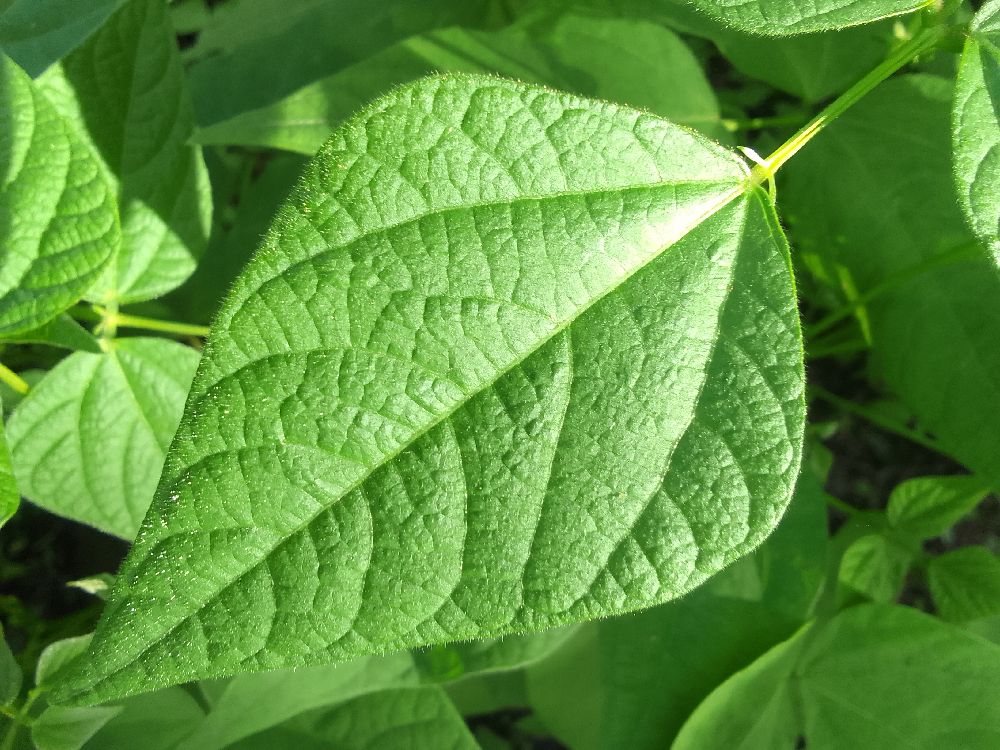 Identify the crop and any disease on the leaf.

common bean, healthy
